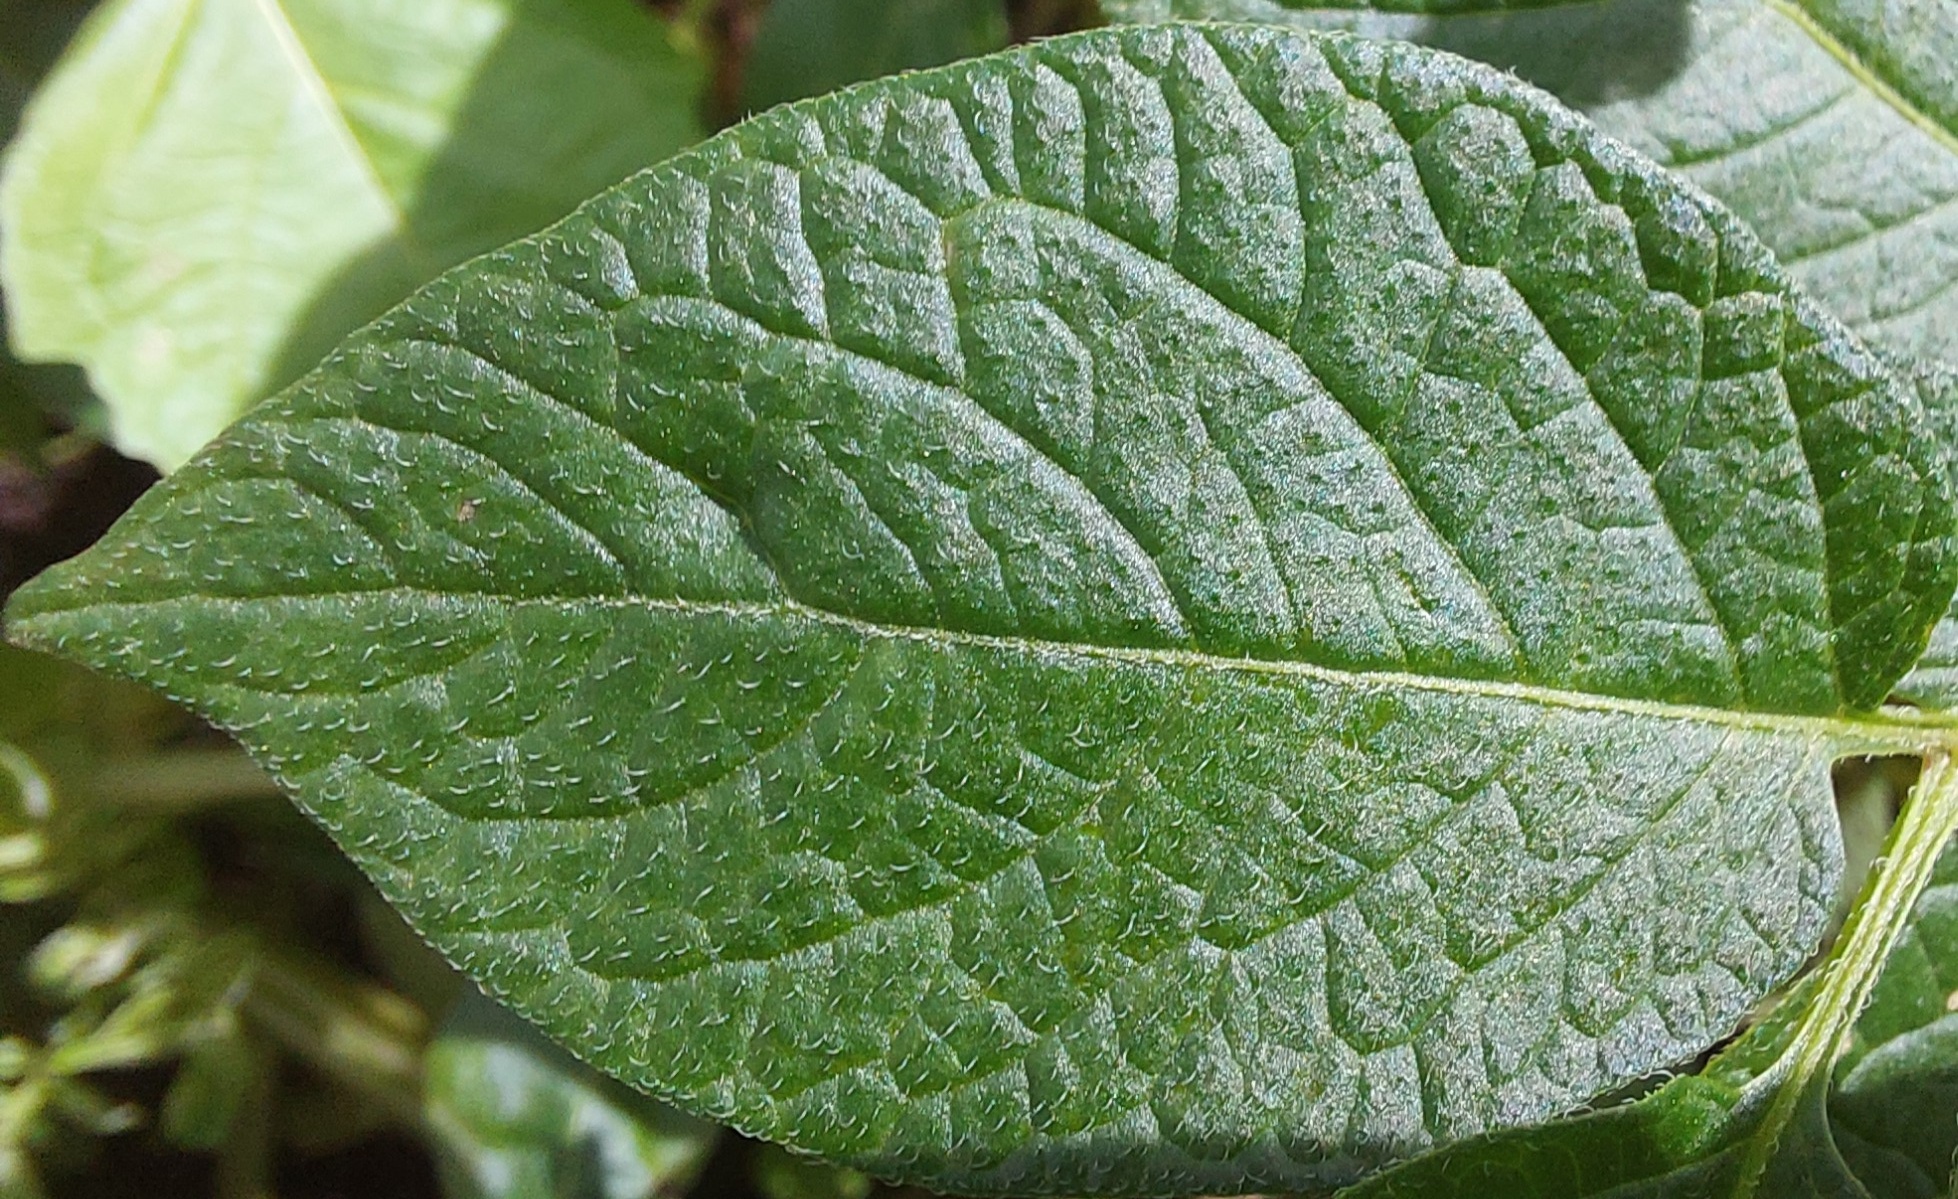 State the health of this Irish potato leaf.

healthy
